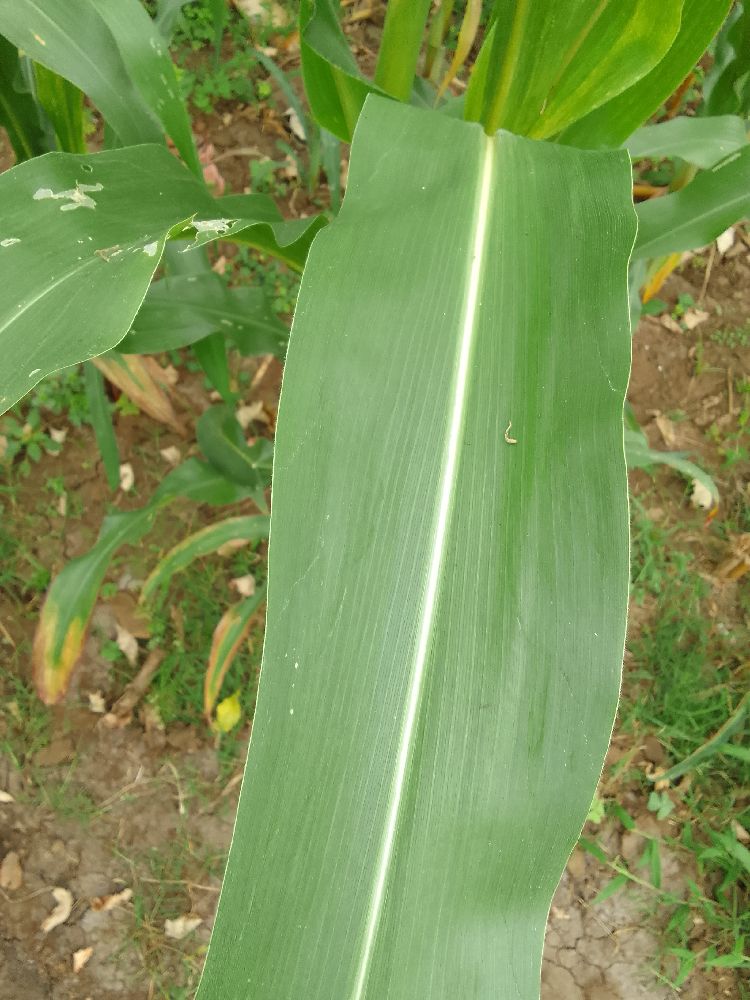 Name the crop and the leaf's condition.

maize, healthy
